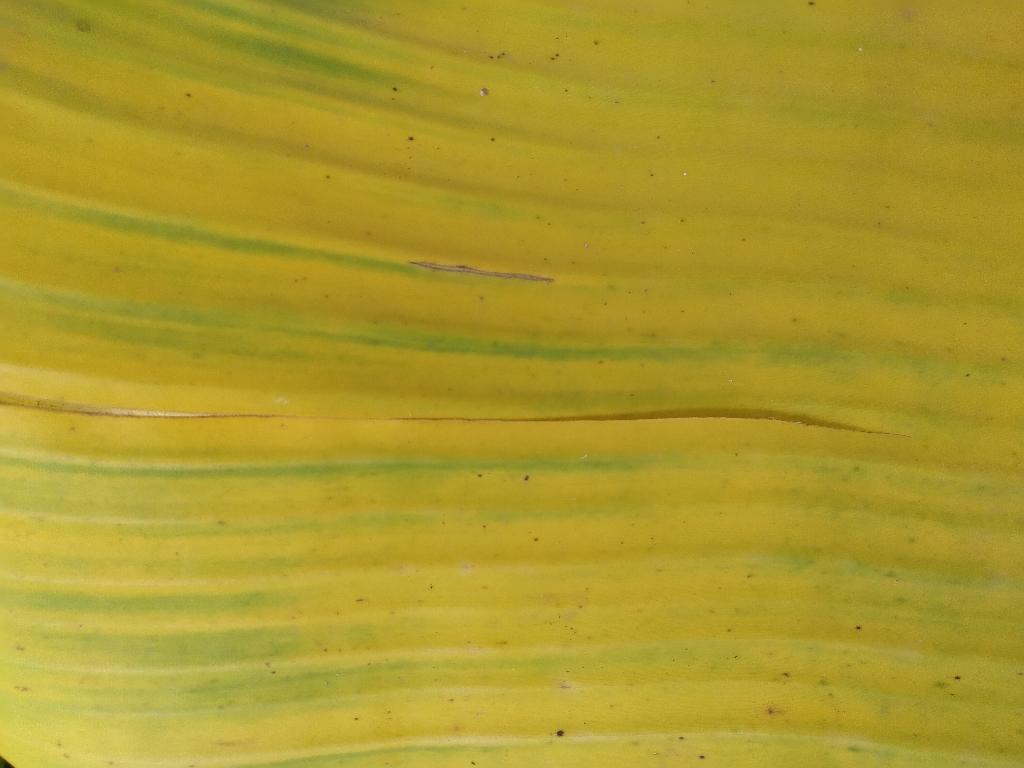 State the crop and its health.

banana, fusarium wilt race 1
